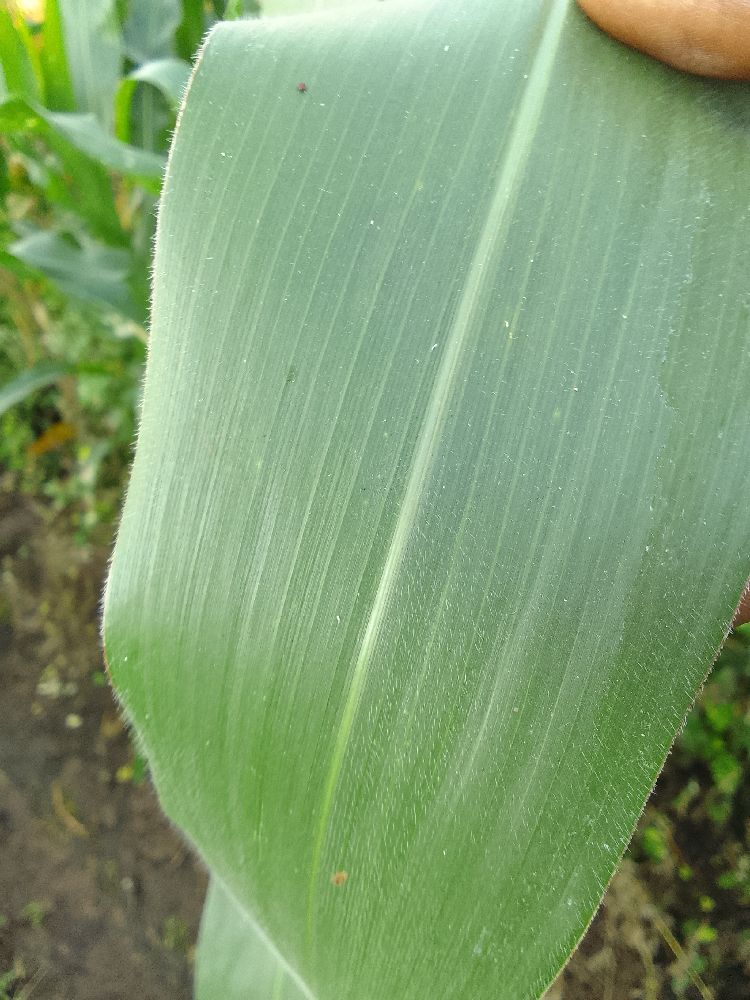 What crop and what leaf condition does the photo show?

maize, healthy
